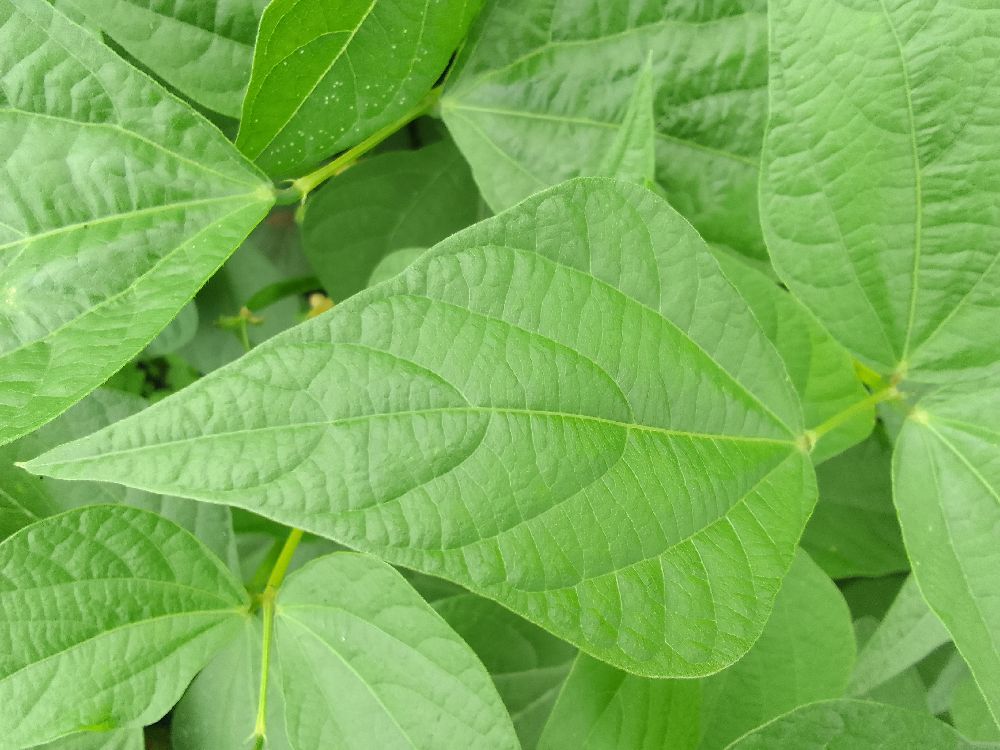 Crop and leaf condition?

common bean, healthy
